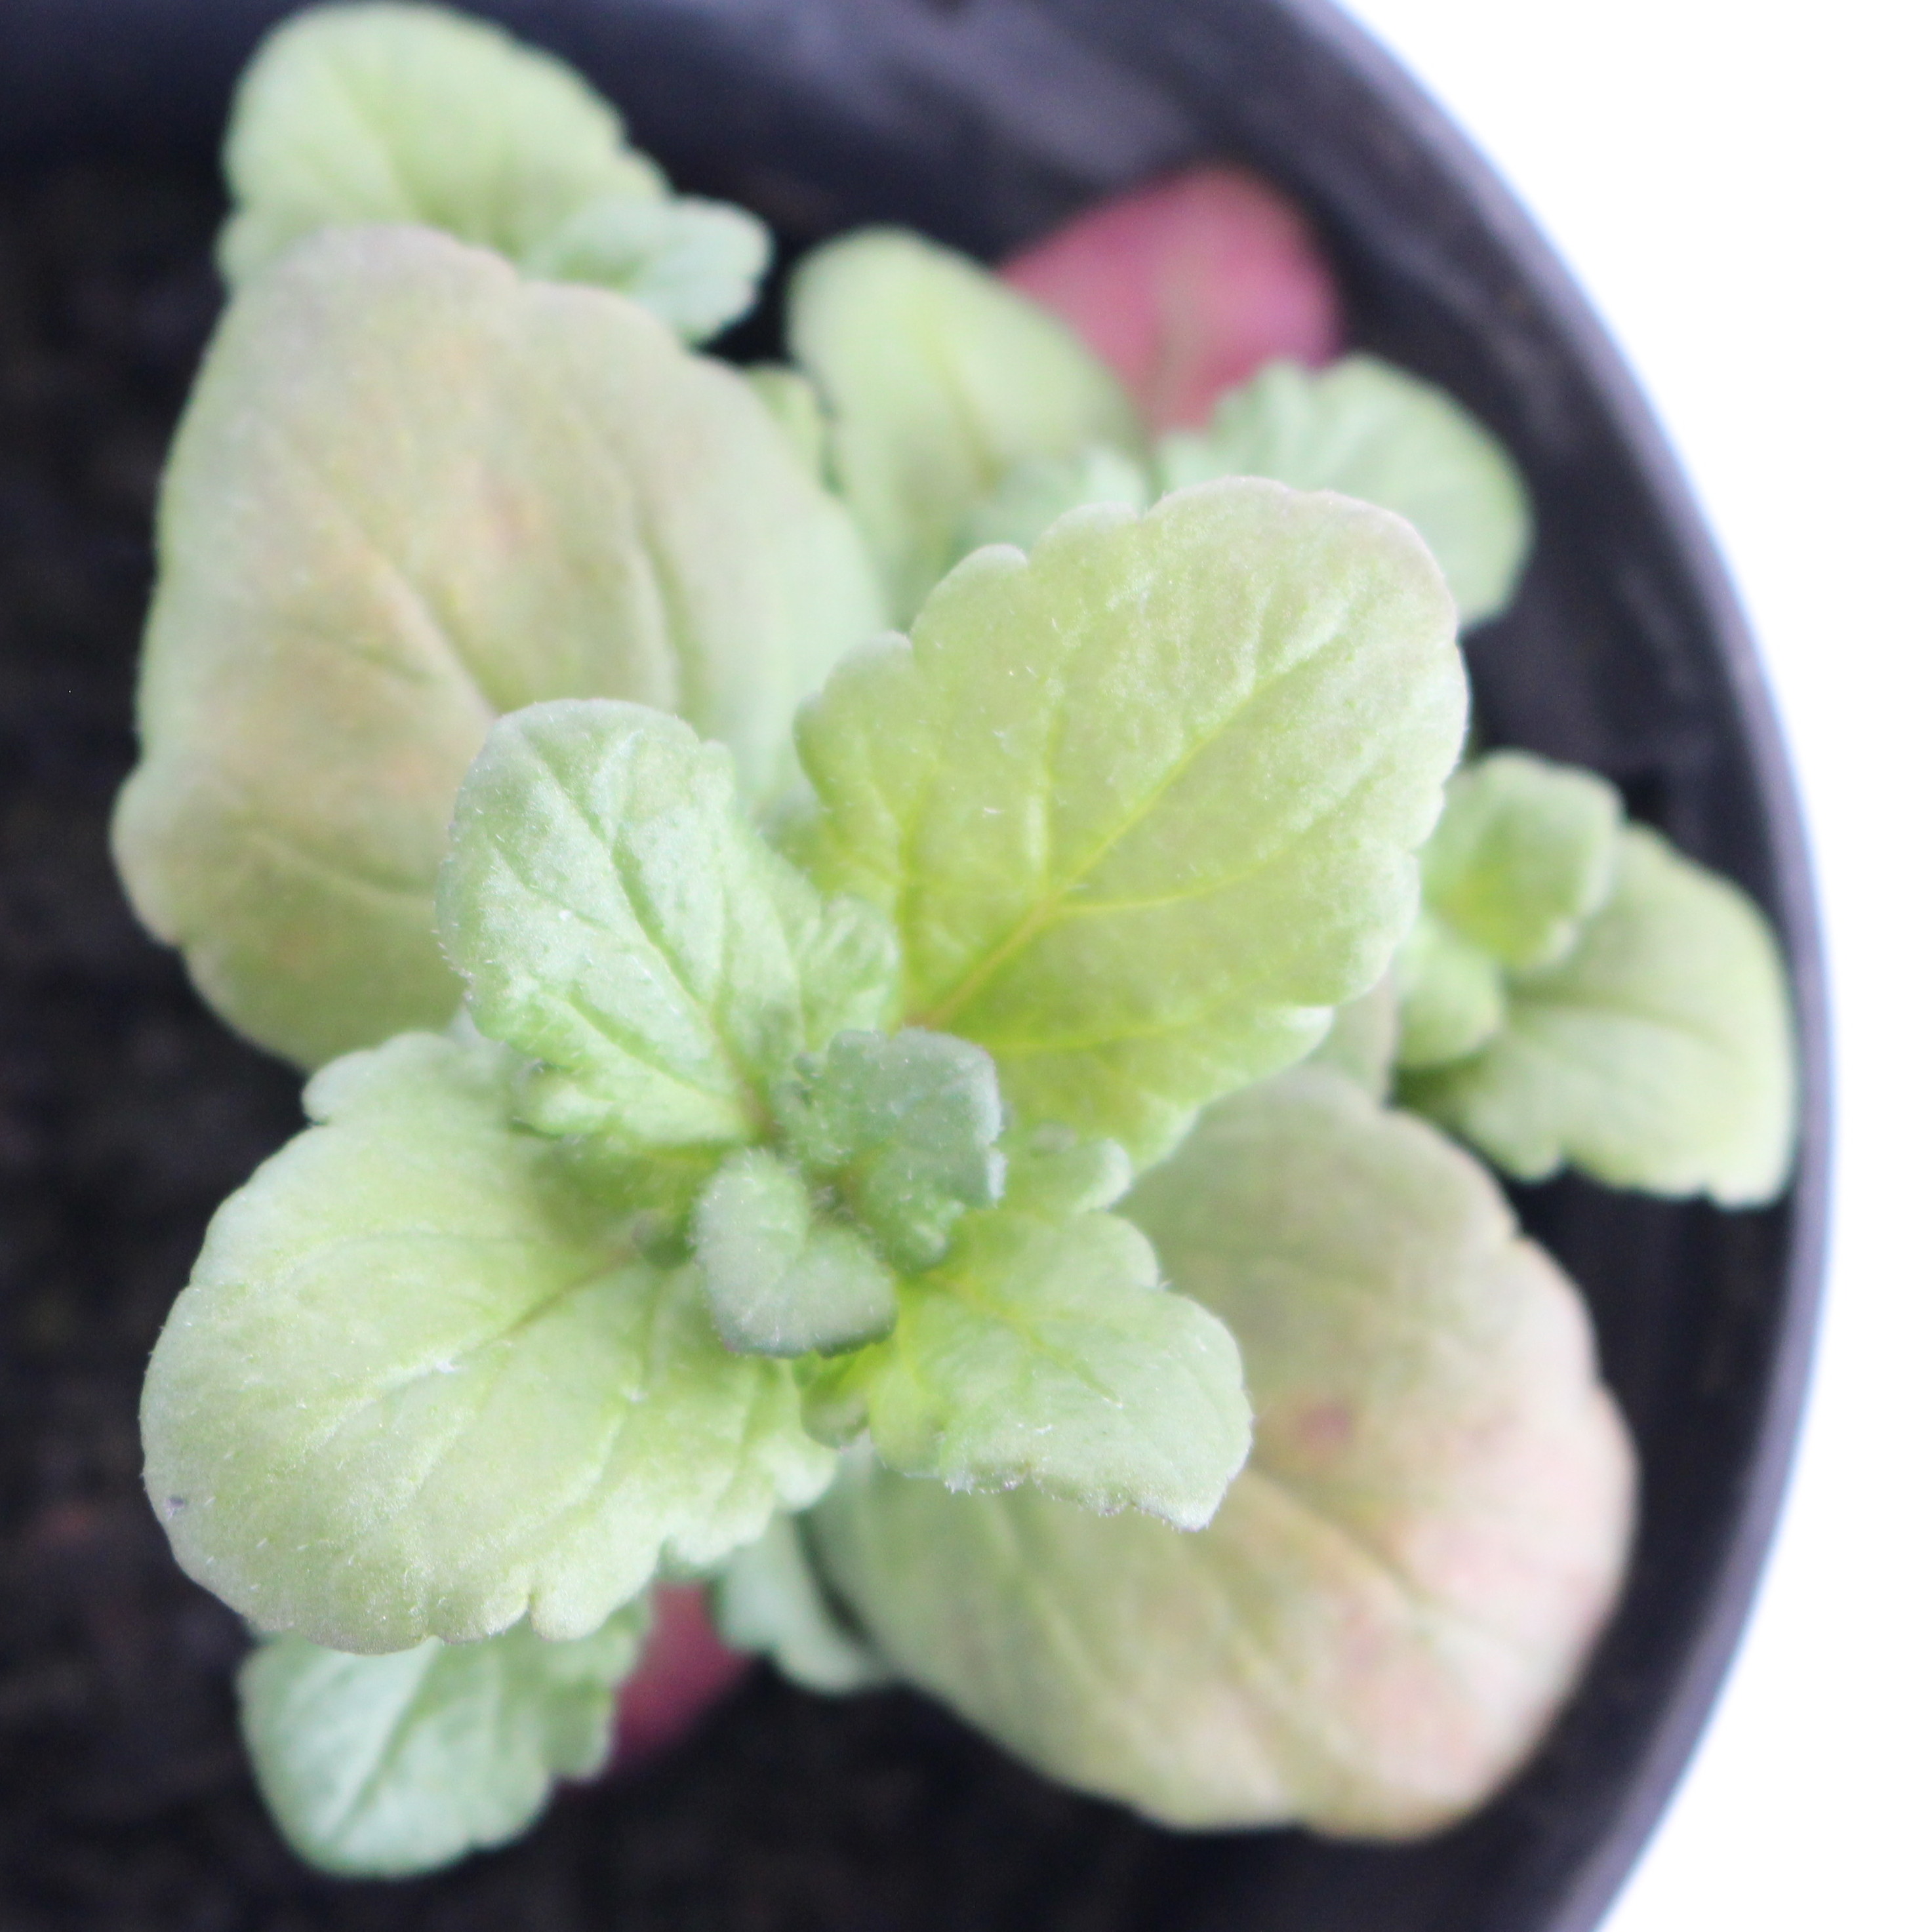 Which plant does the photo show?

Veronica persica
